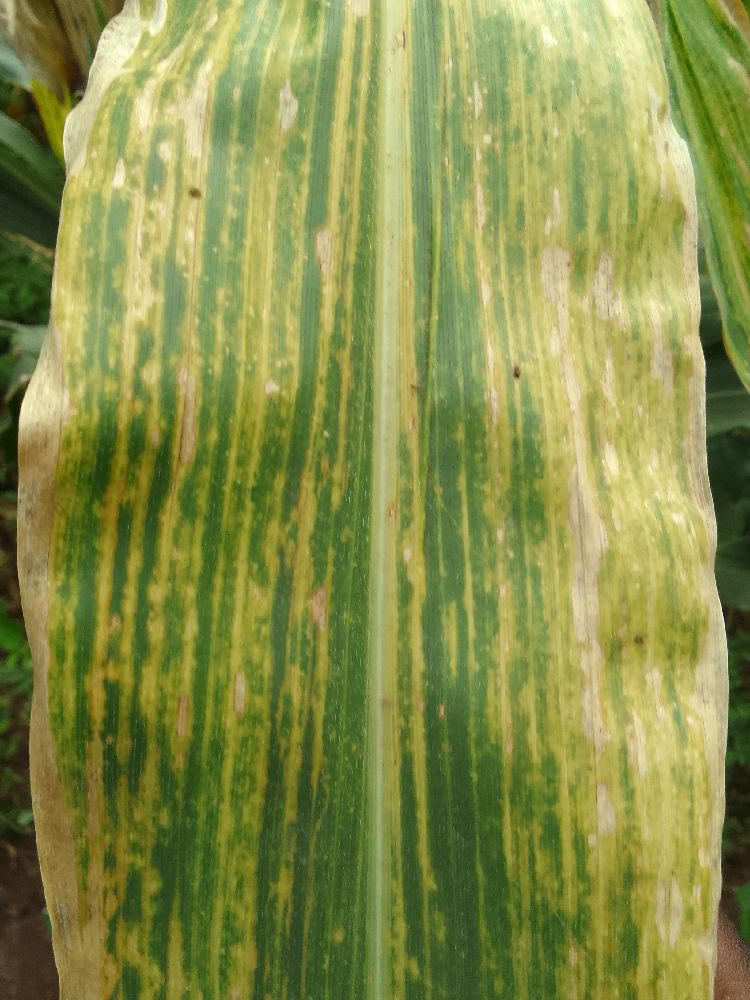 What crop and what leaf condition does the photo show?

maize, maize lethal necrosis
